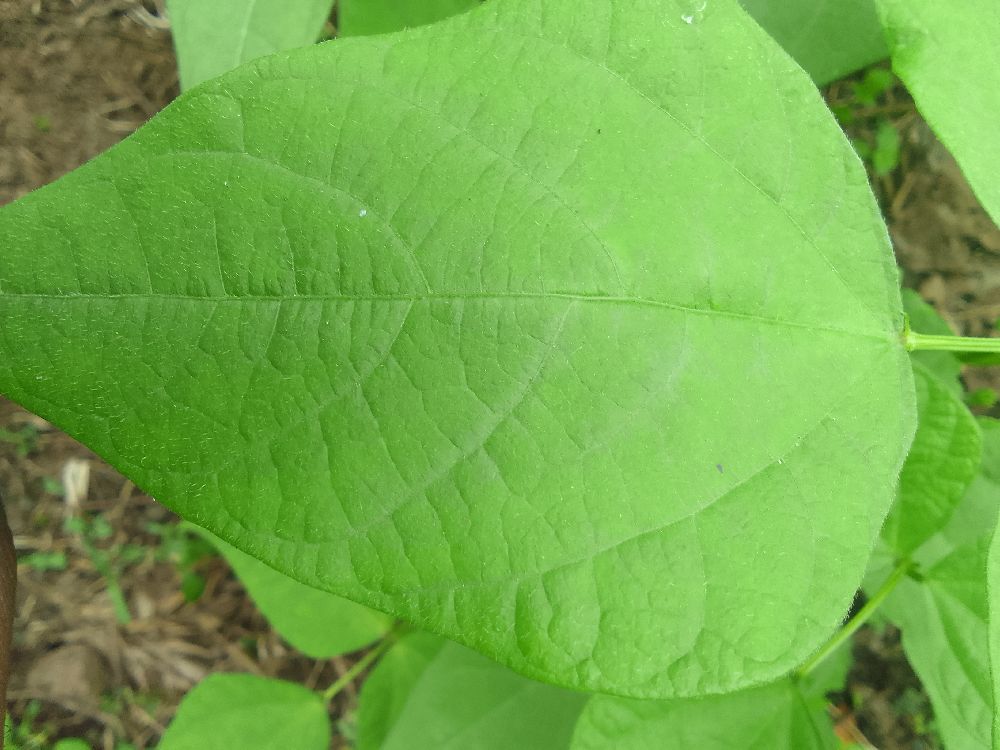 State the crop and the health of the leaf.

common bean, healthy
